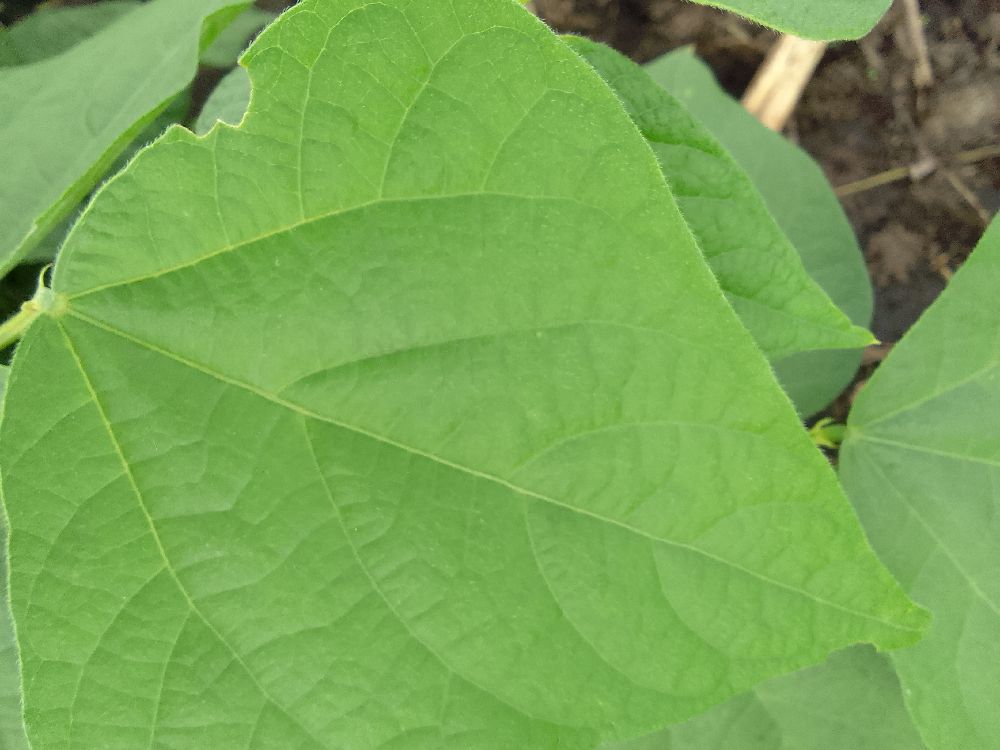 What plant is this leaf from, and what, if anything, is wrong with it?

common bean, healthy
